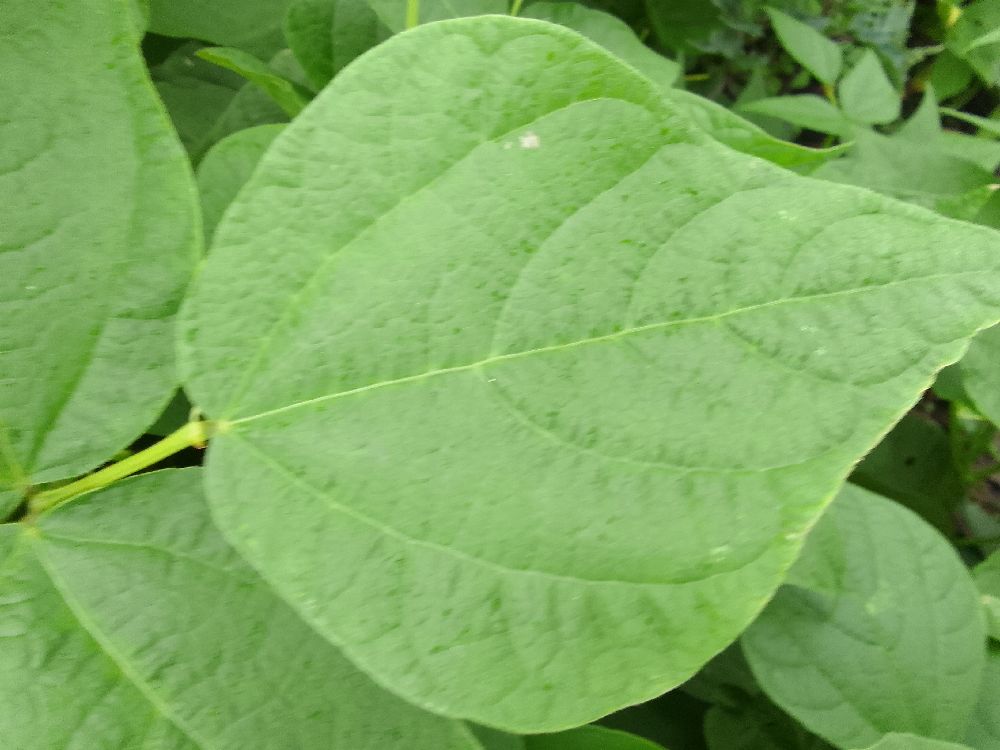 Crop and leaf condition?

common bean, healthy
